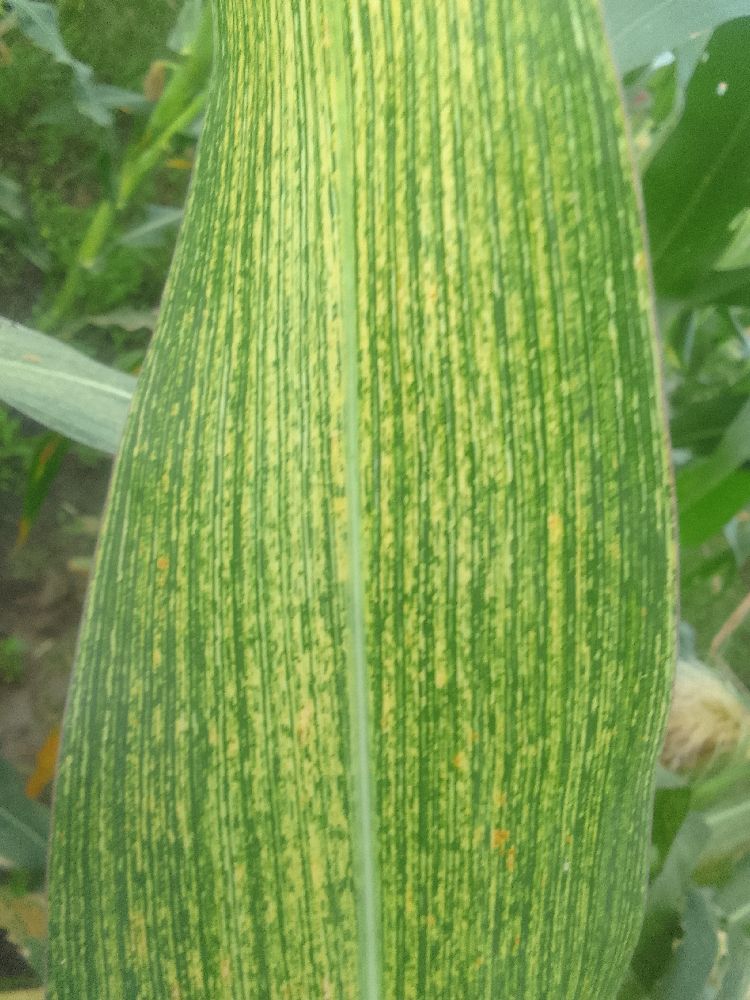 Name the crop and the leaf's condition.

maize, maize streak virus
